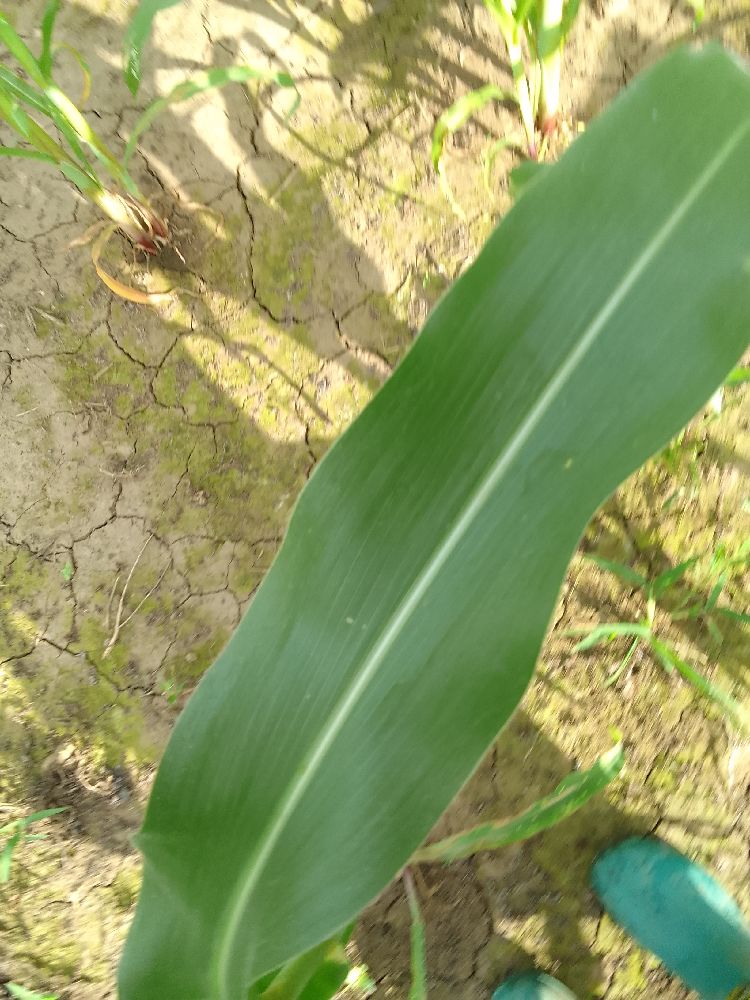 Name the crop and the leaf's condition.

maize, healthy
